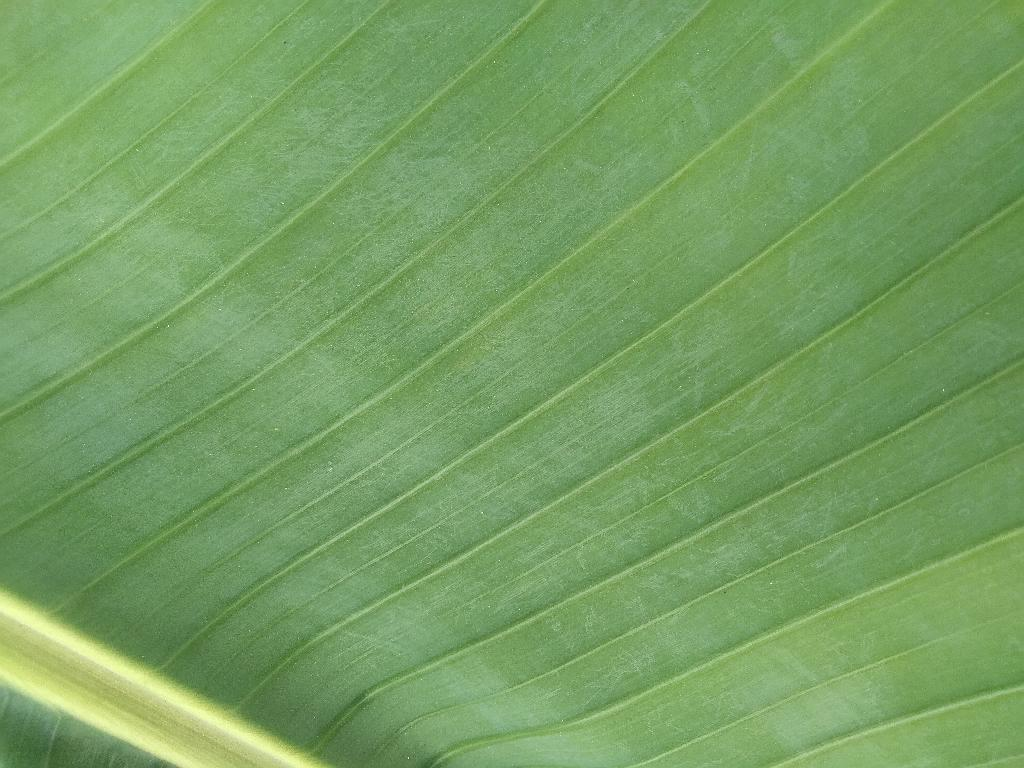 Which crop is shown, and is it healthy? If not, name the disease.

banana, healthy
